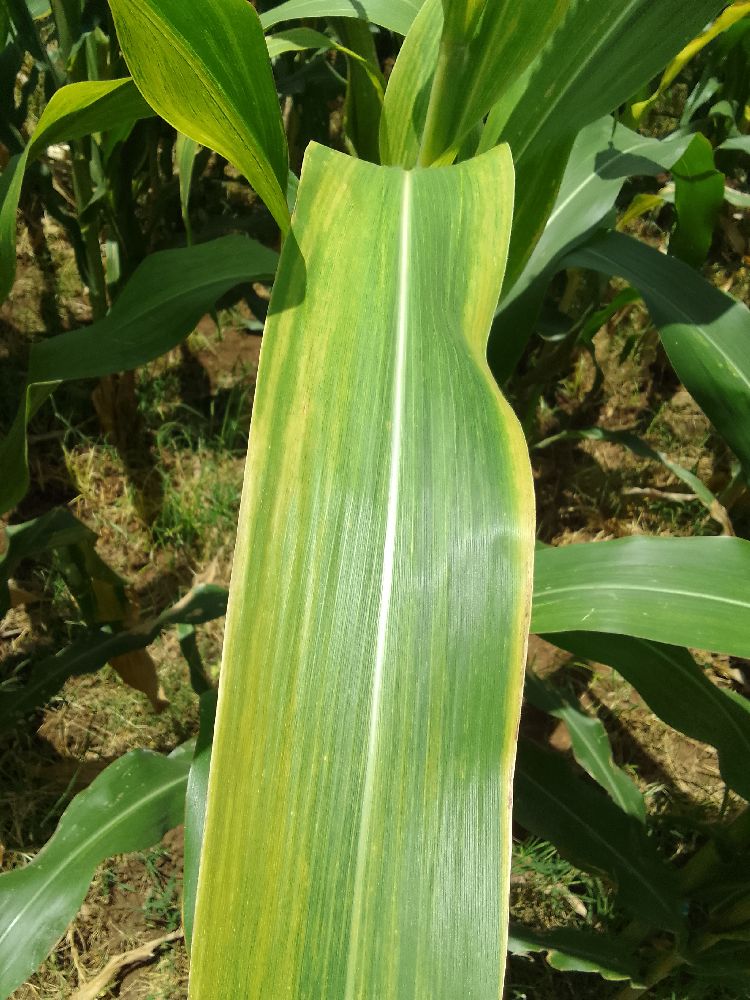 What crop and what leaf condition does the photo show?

maize, maize lethal necrosis
